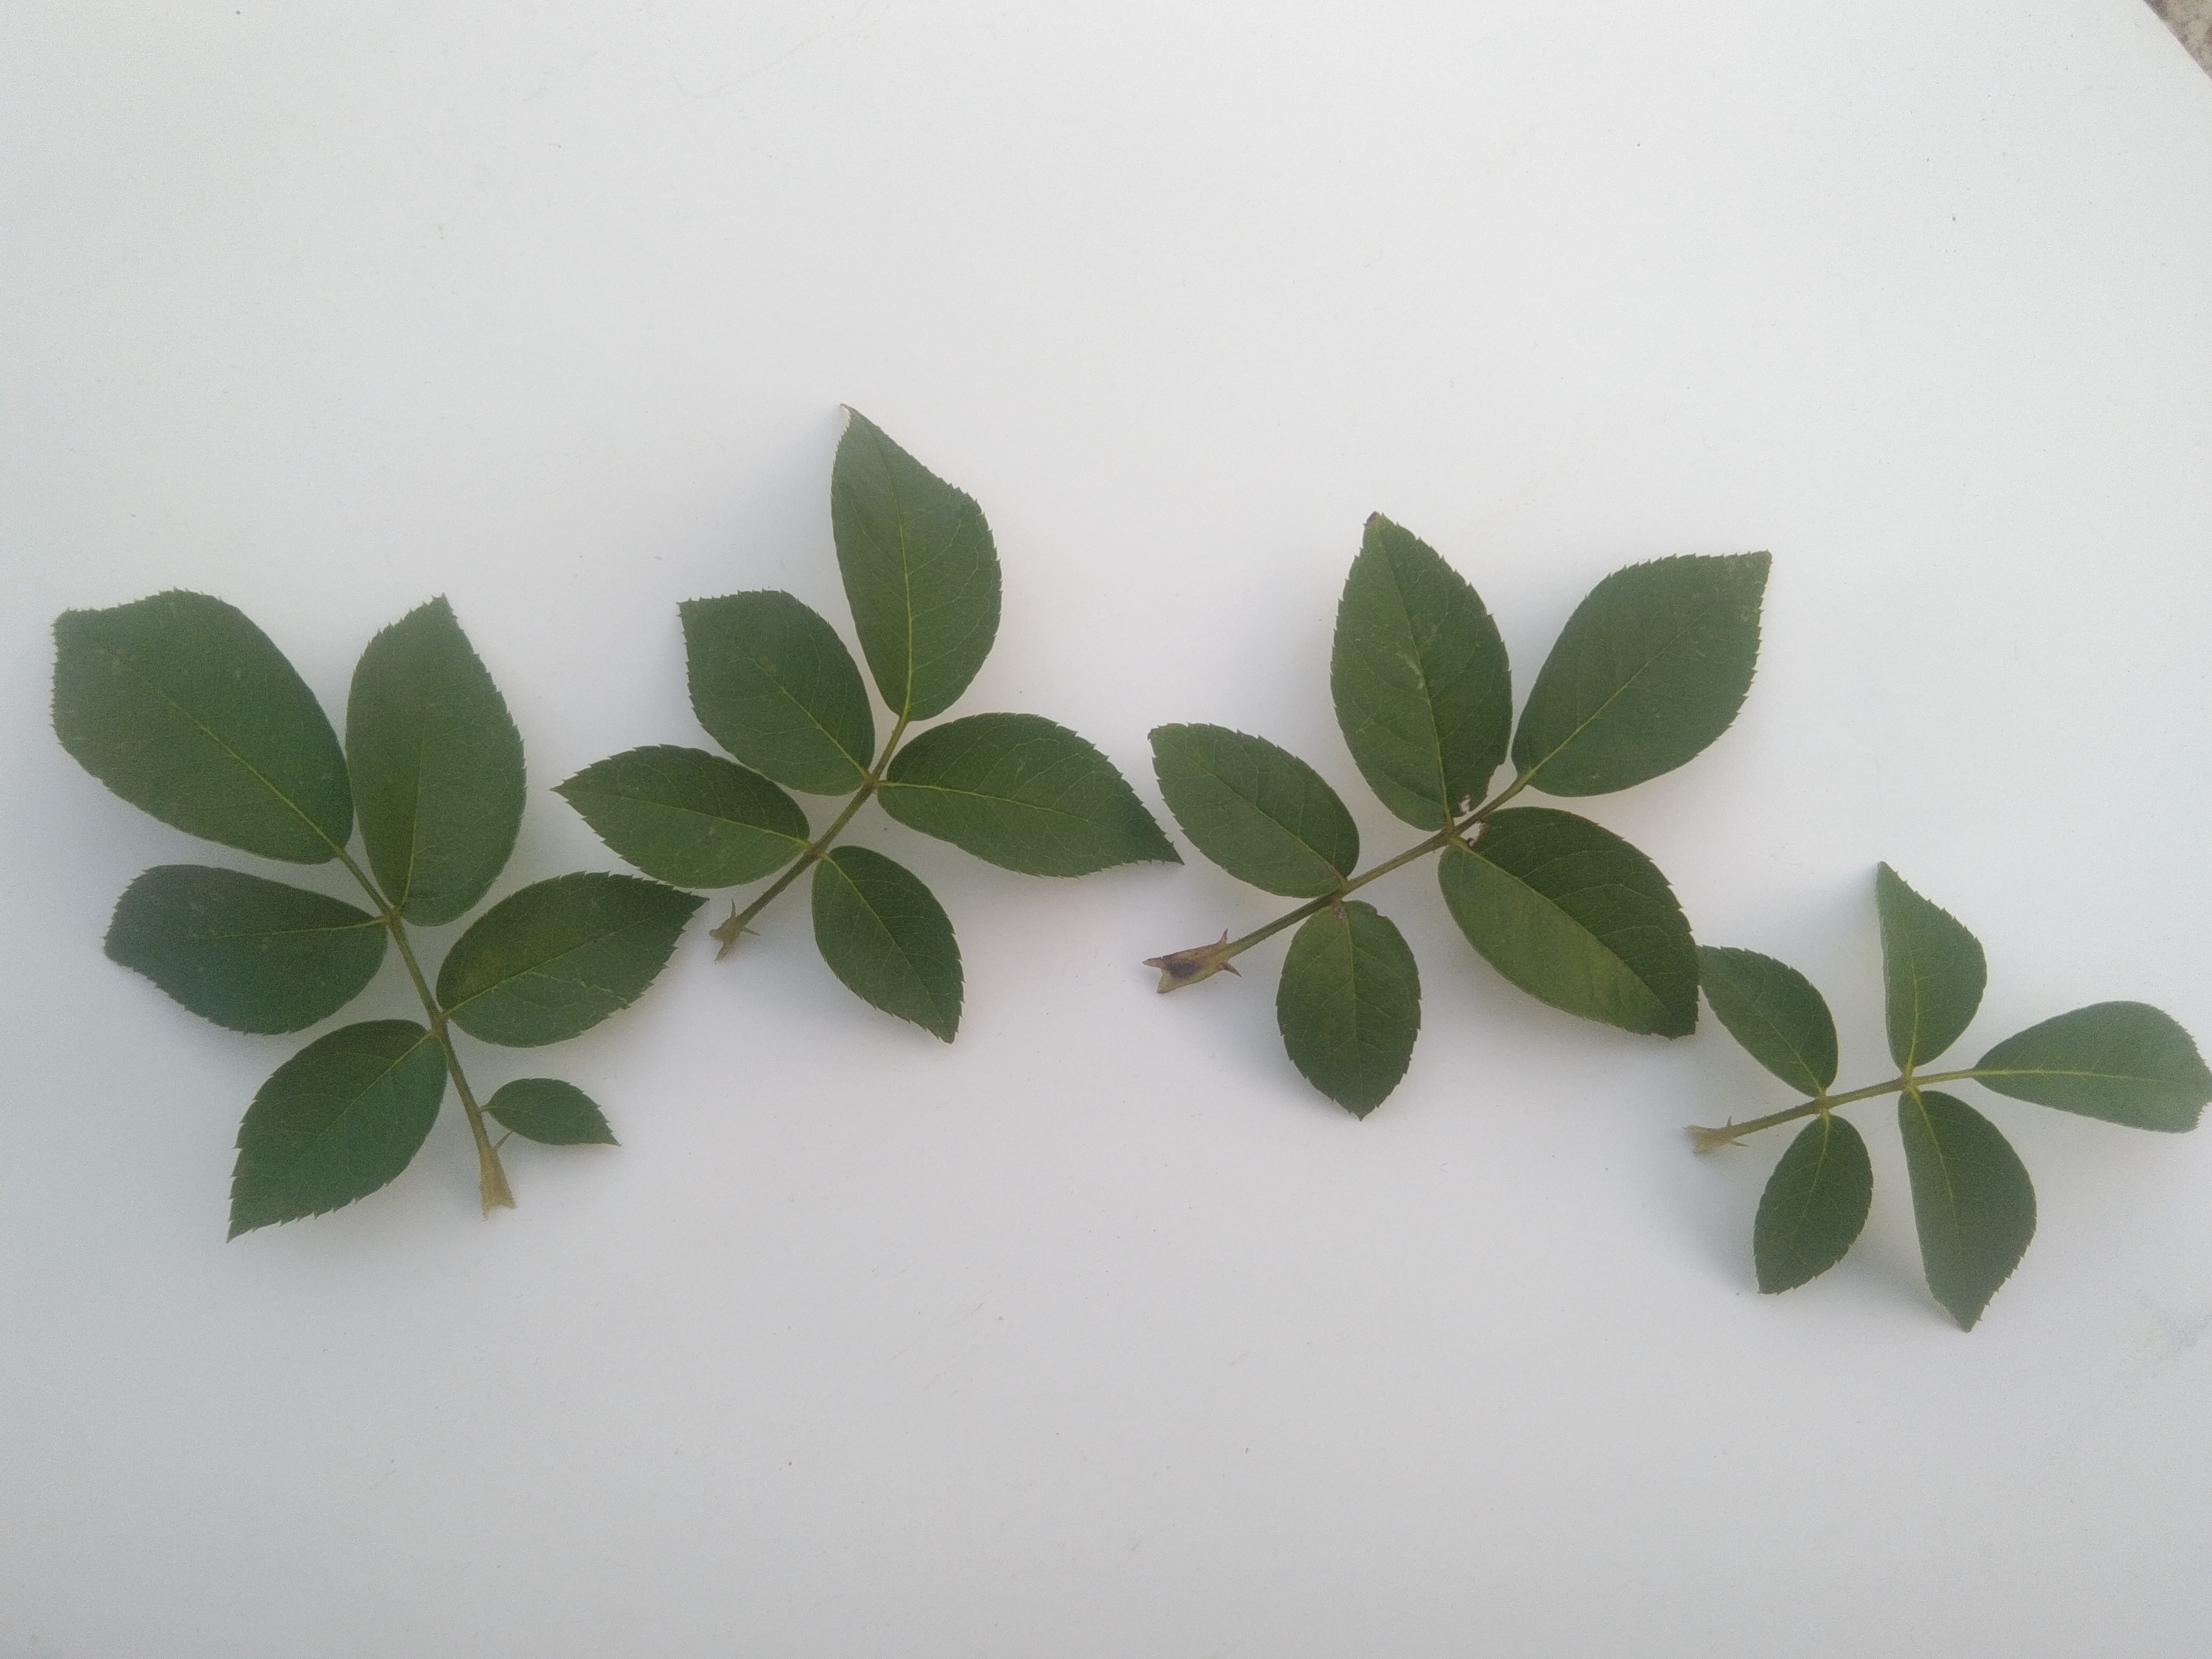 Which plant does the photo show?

rose
